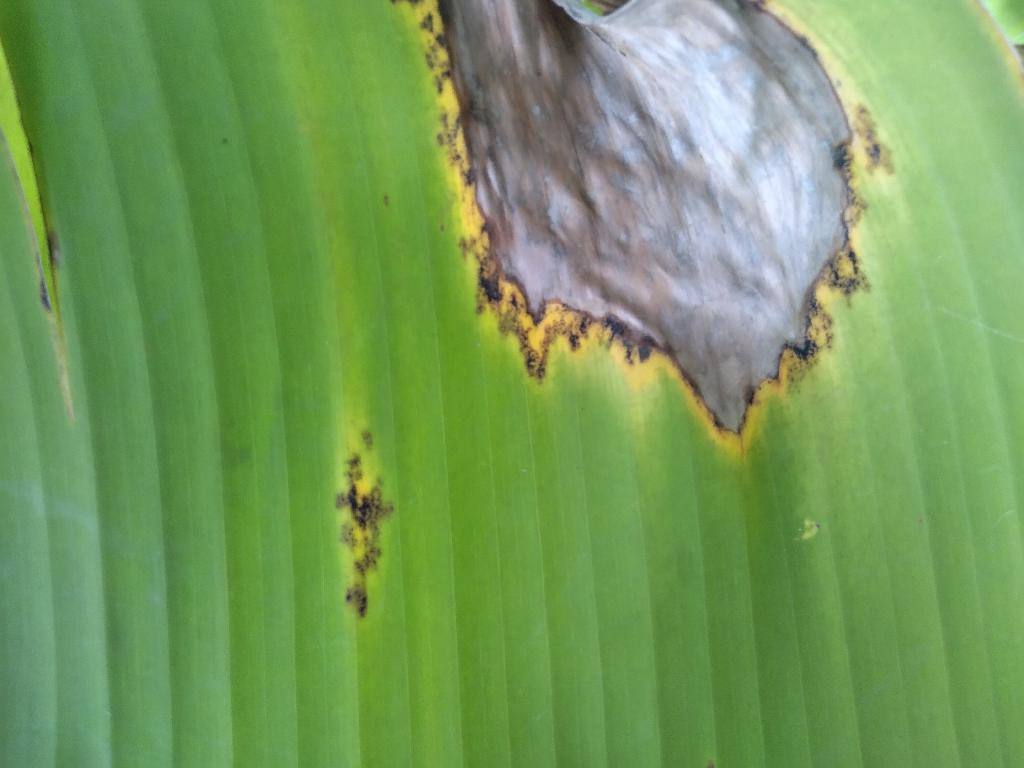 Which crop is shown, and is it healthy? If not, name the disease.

banana, black sigatoka
